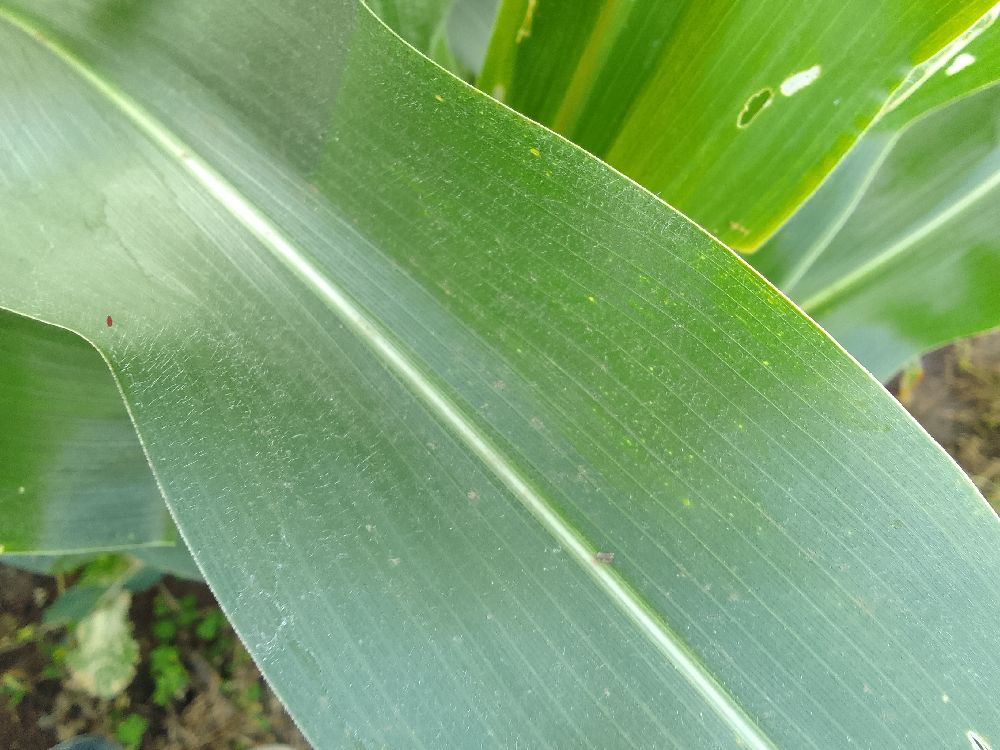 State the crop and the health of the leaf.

maize, healthy
